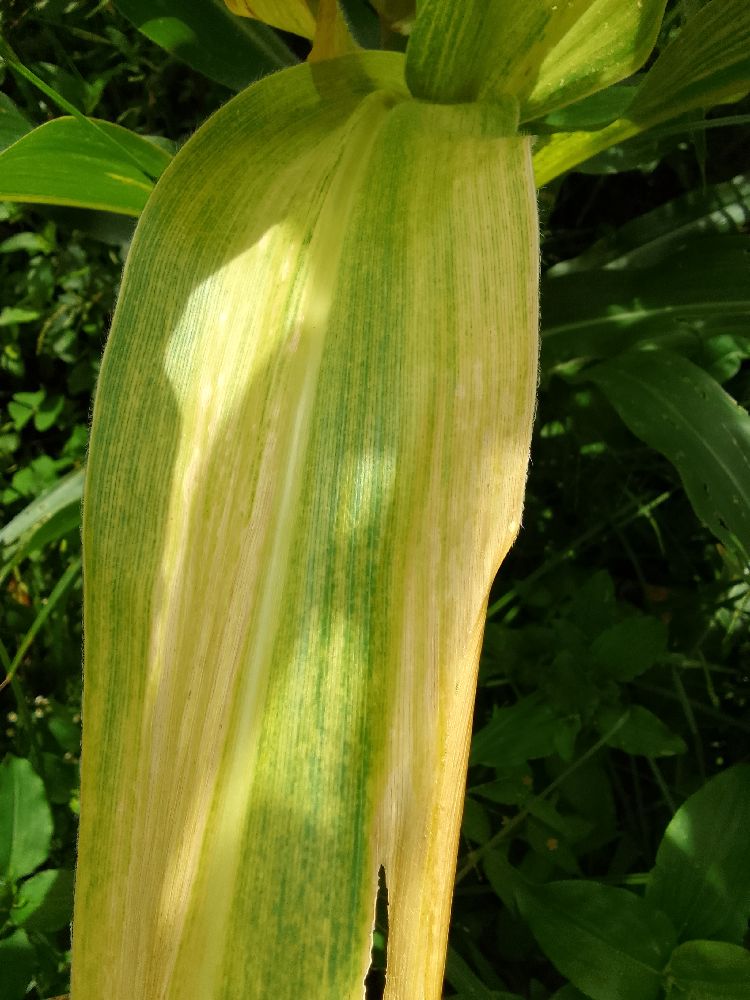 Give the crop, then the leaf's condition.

maize, maize lethal necrosis
